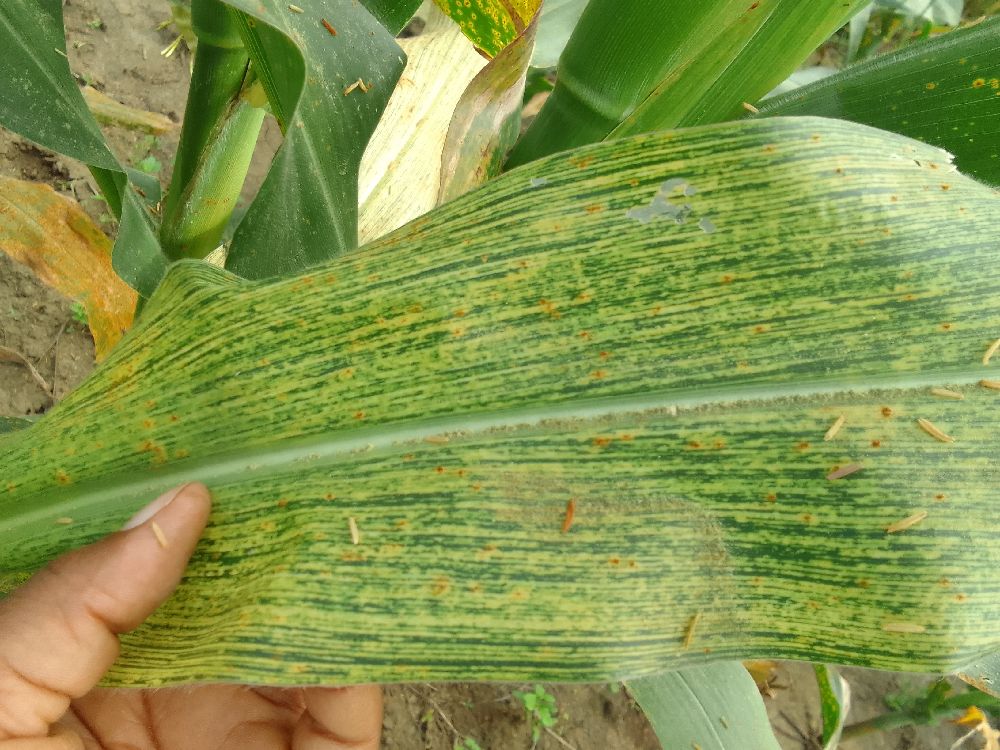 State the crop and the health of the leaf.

maize, maize streak virus
